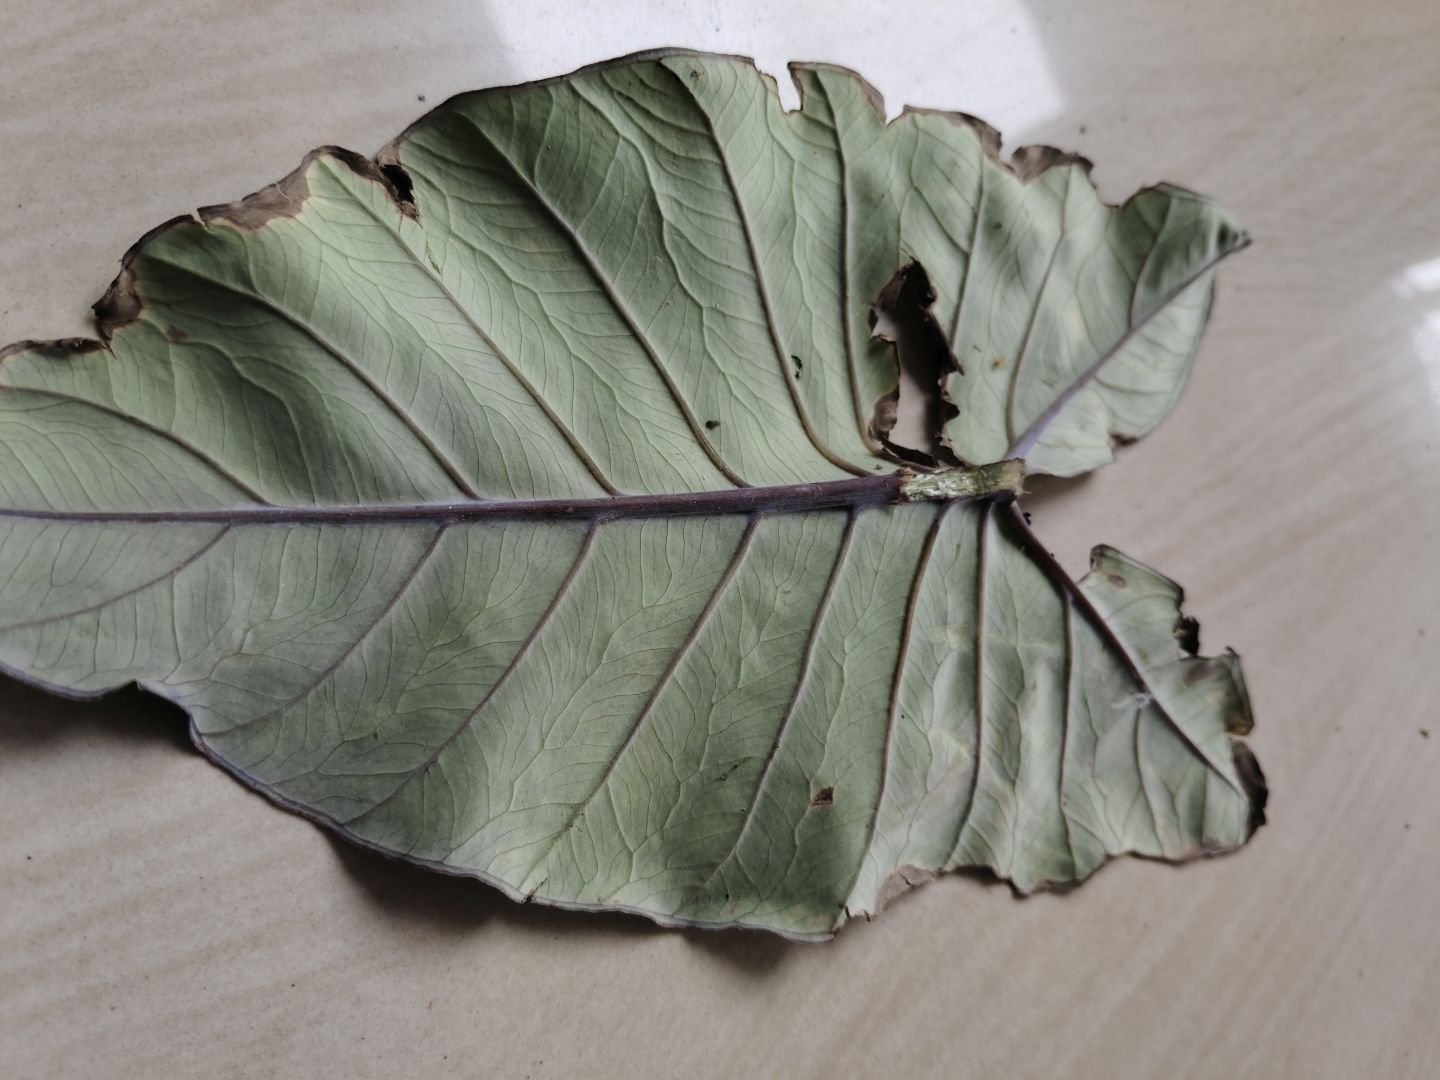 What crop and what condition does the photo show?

taro, leaf blight
